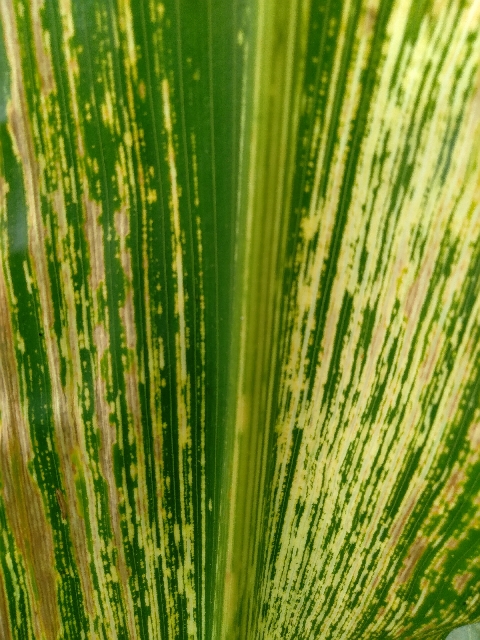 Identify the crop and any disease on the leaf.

maize, maize streak virus
